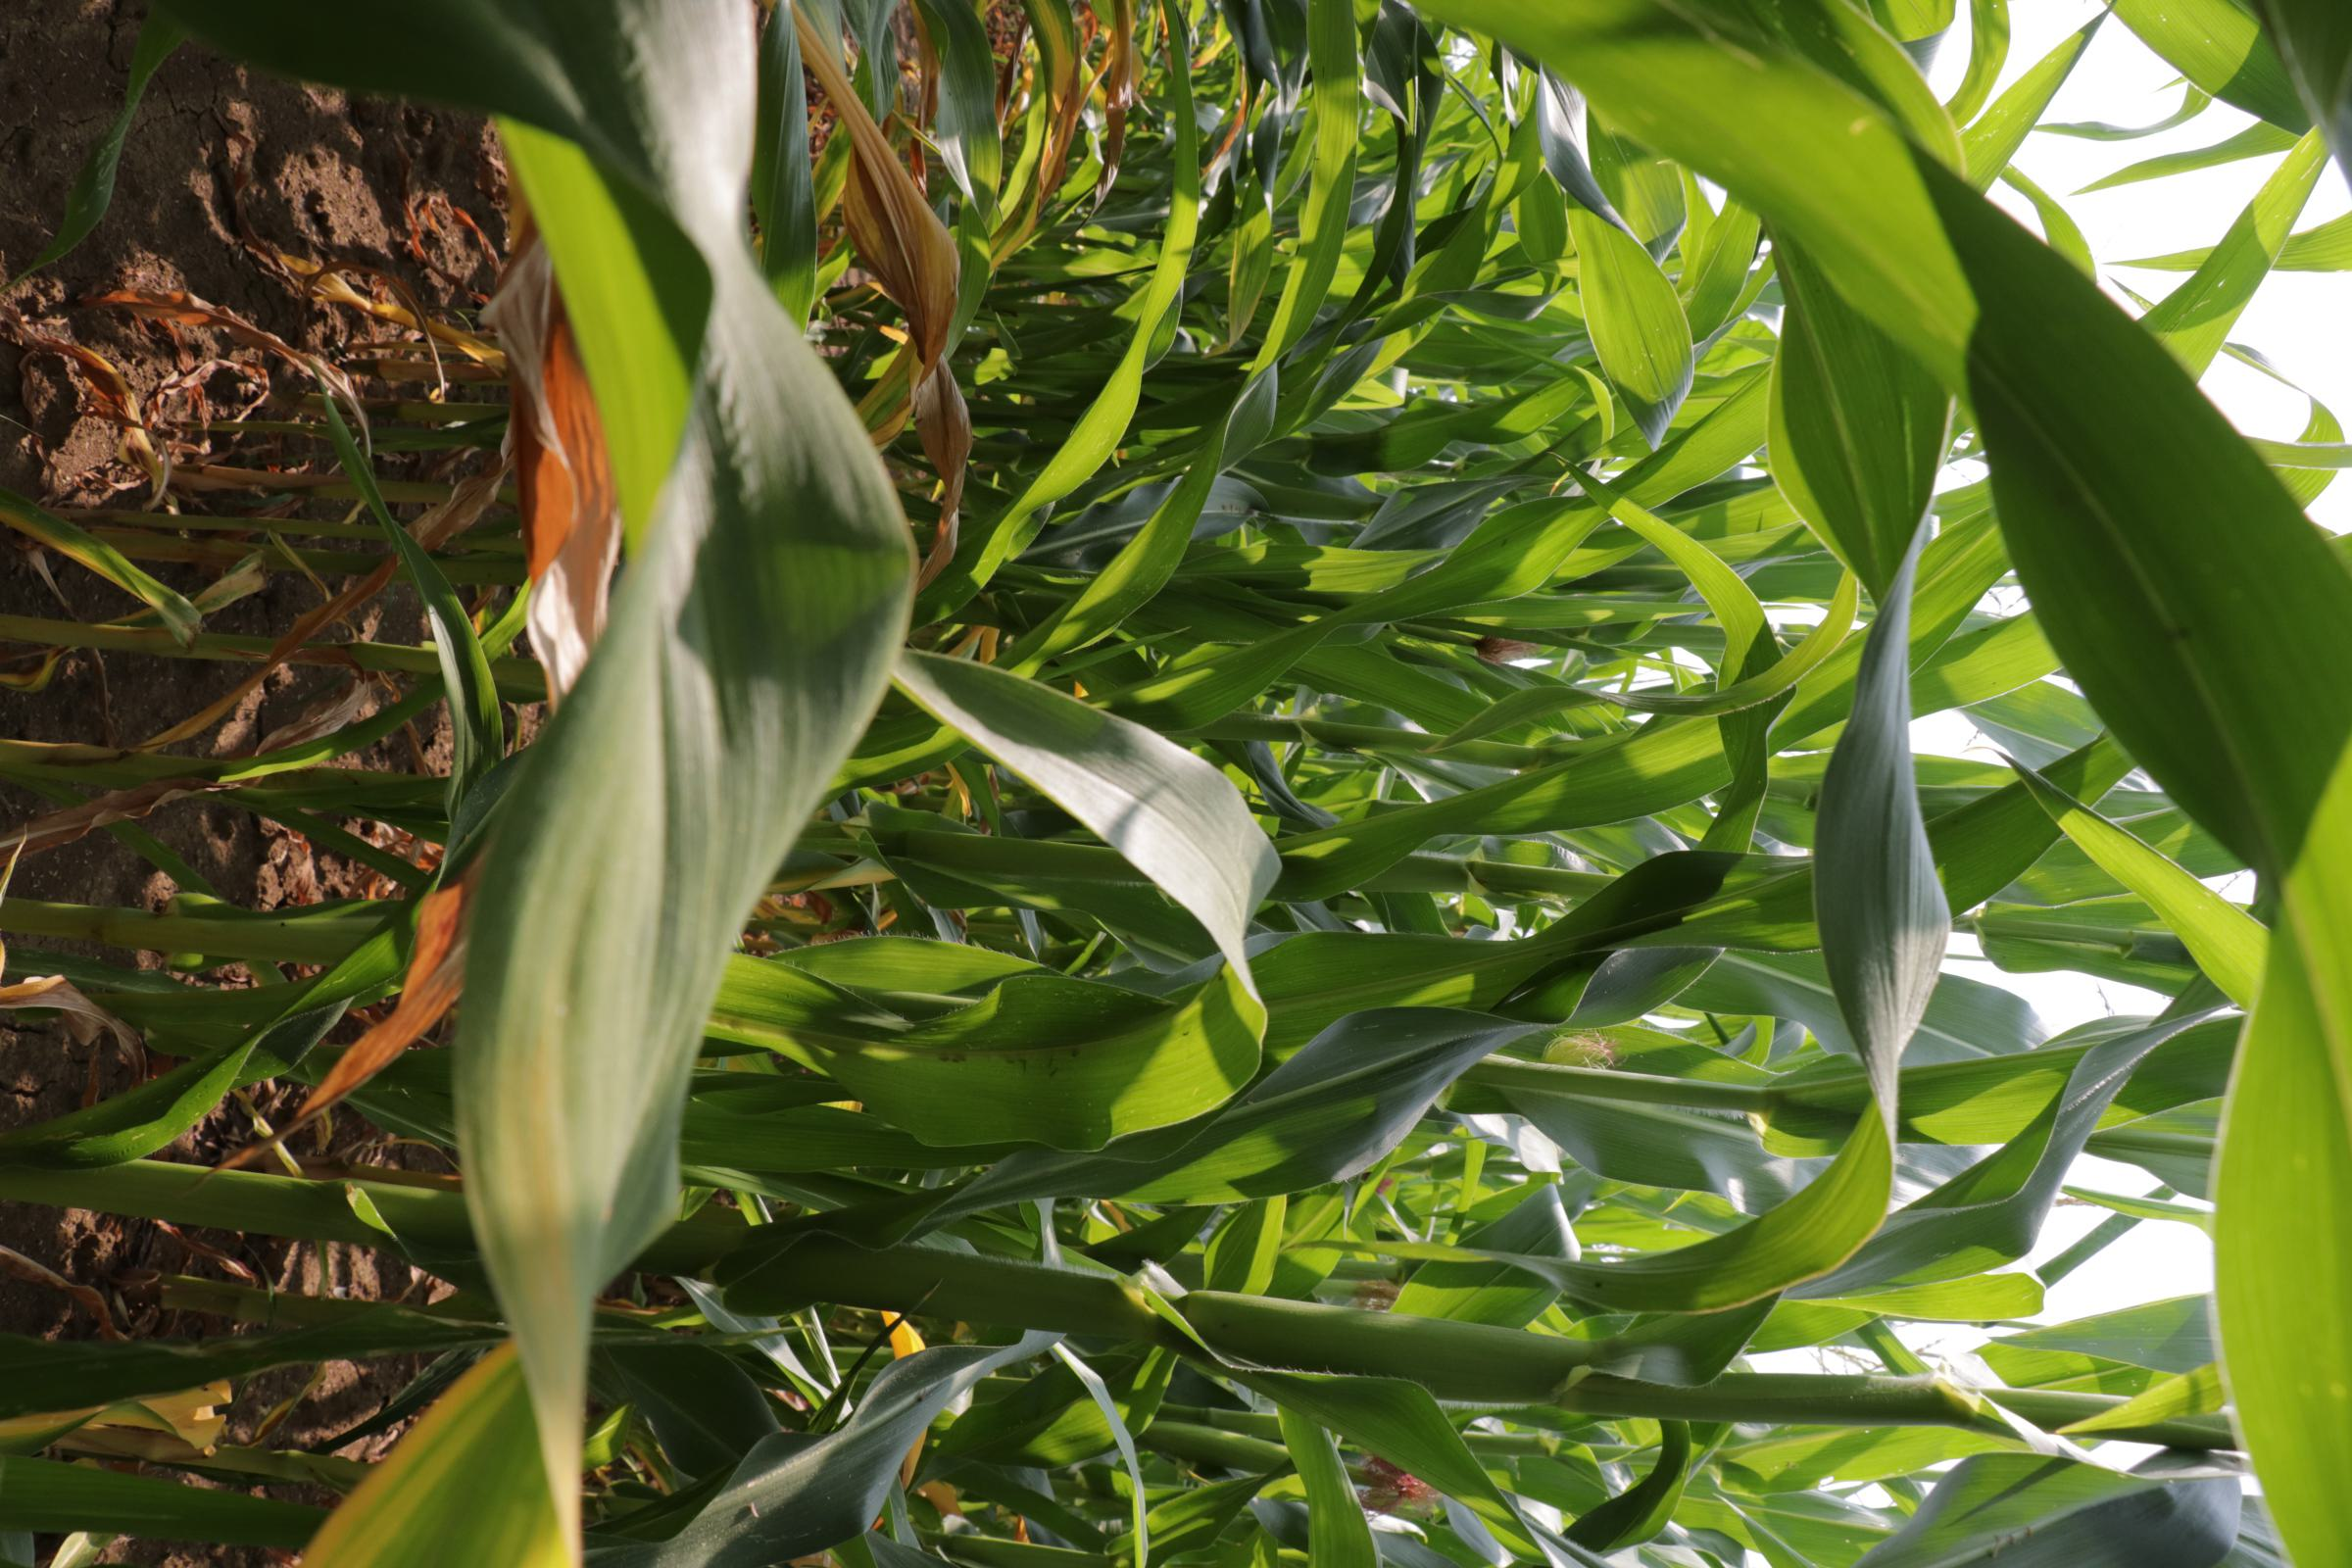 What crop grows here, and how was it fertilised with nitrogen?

maize, no added nitrogen
